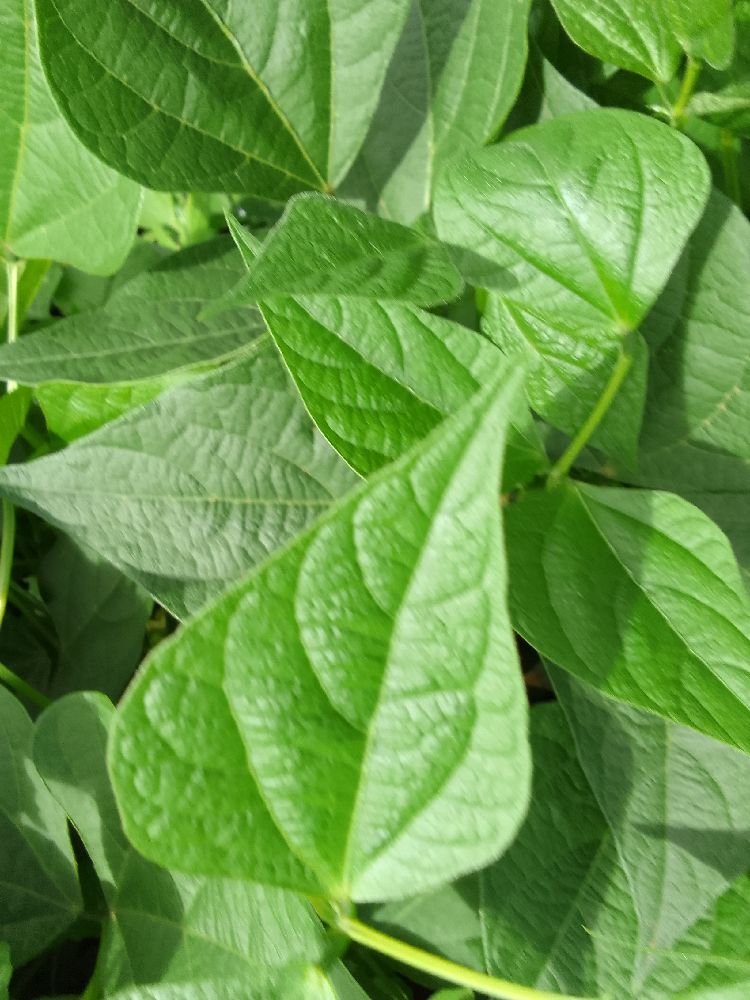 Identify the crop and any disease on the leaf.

common bean, healthy
